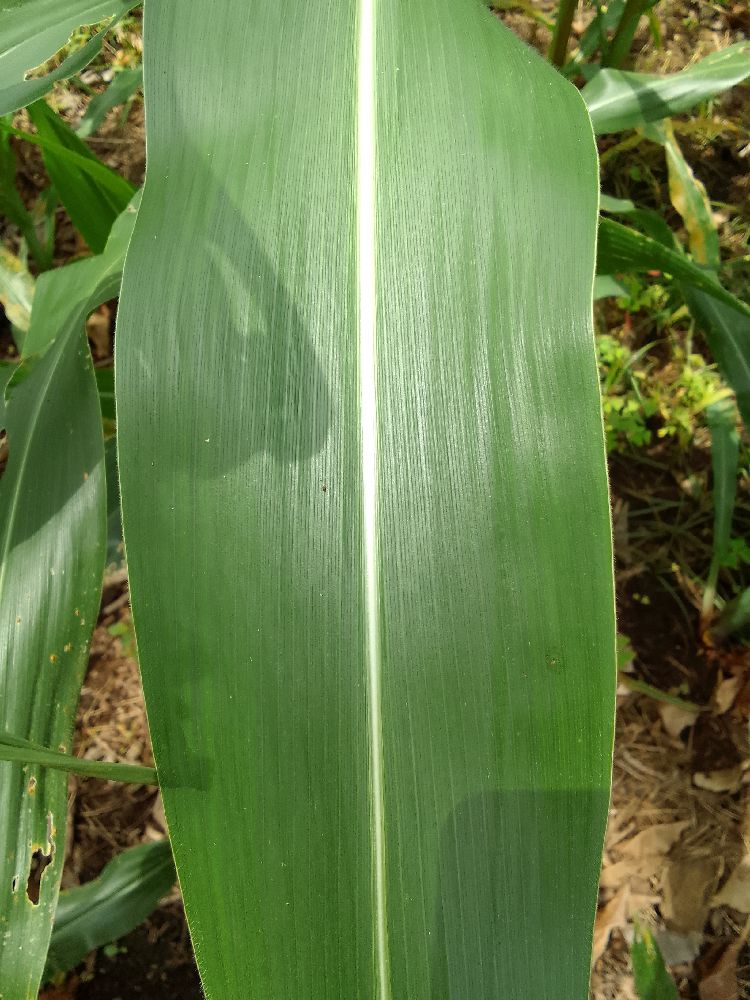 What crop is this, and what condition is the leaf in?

maize, healthy
